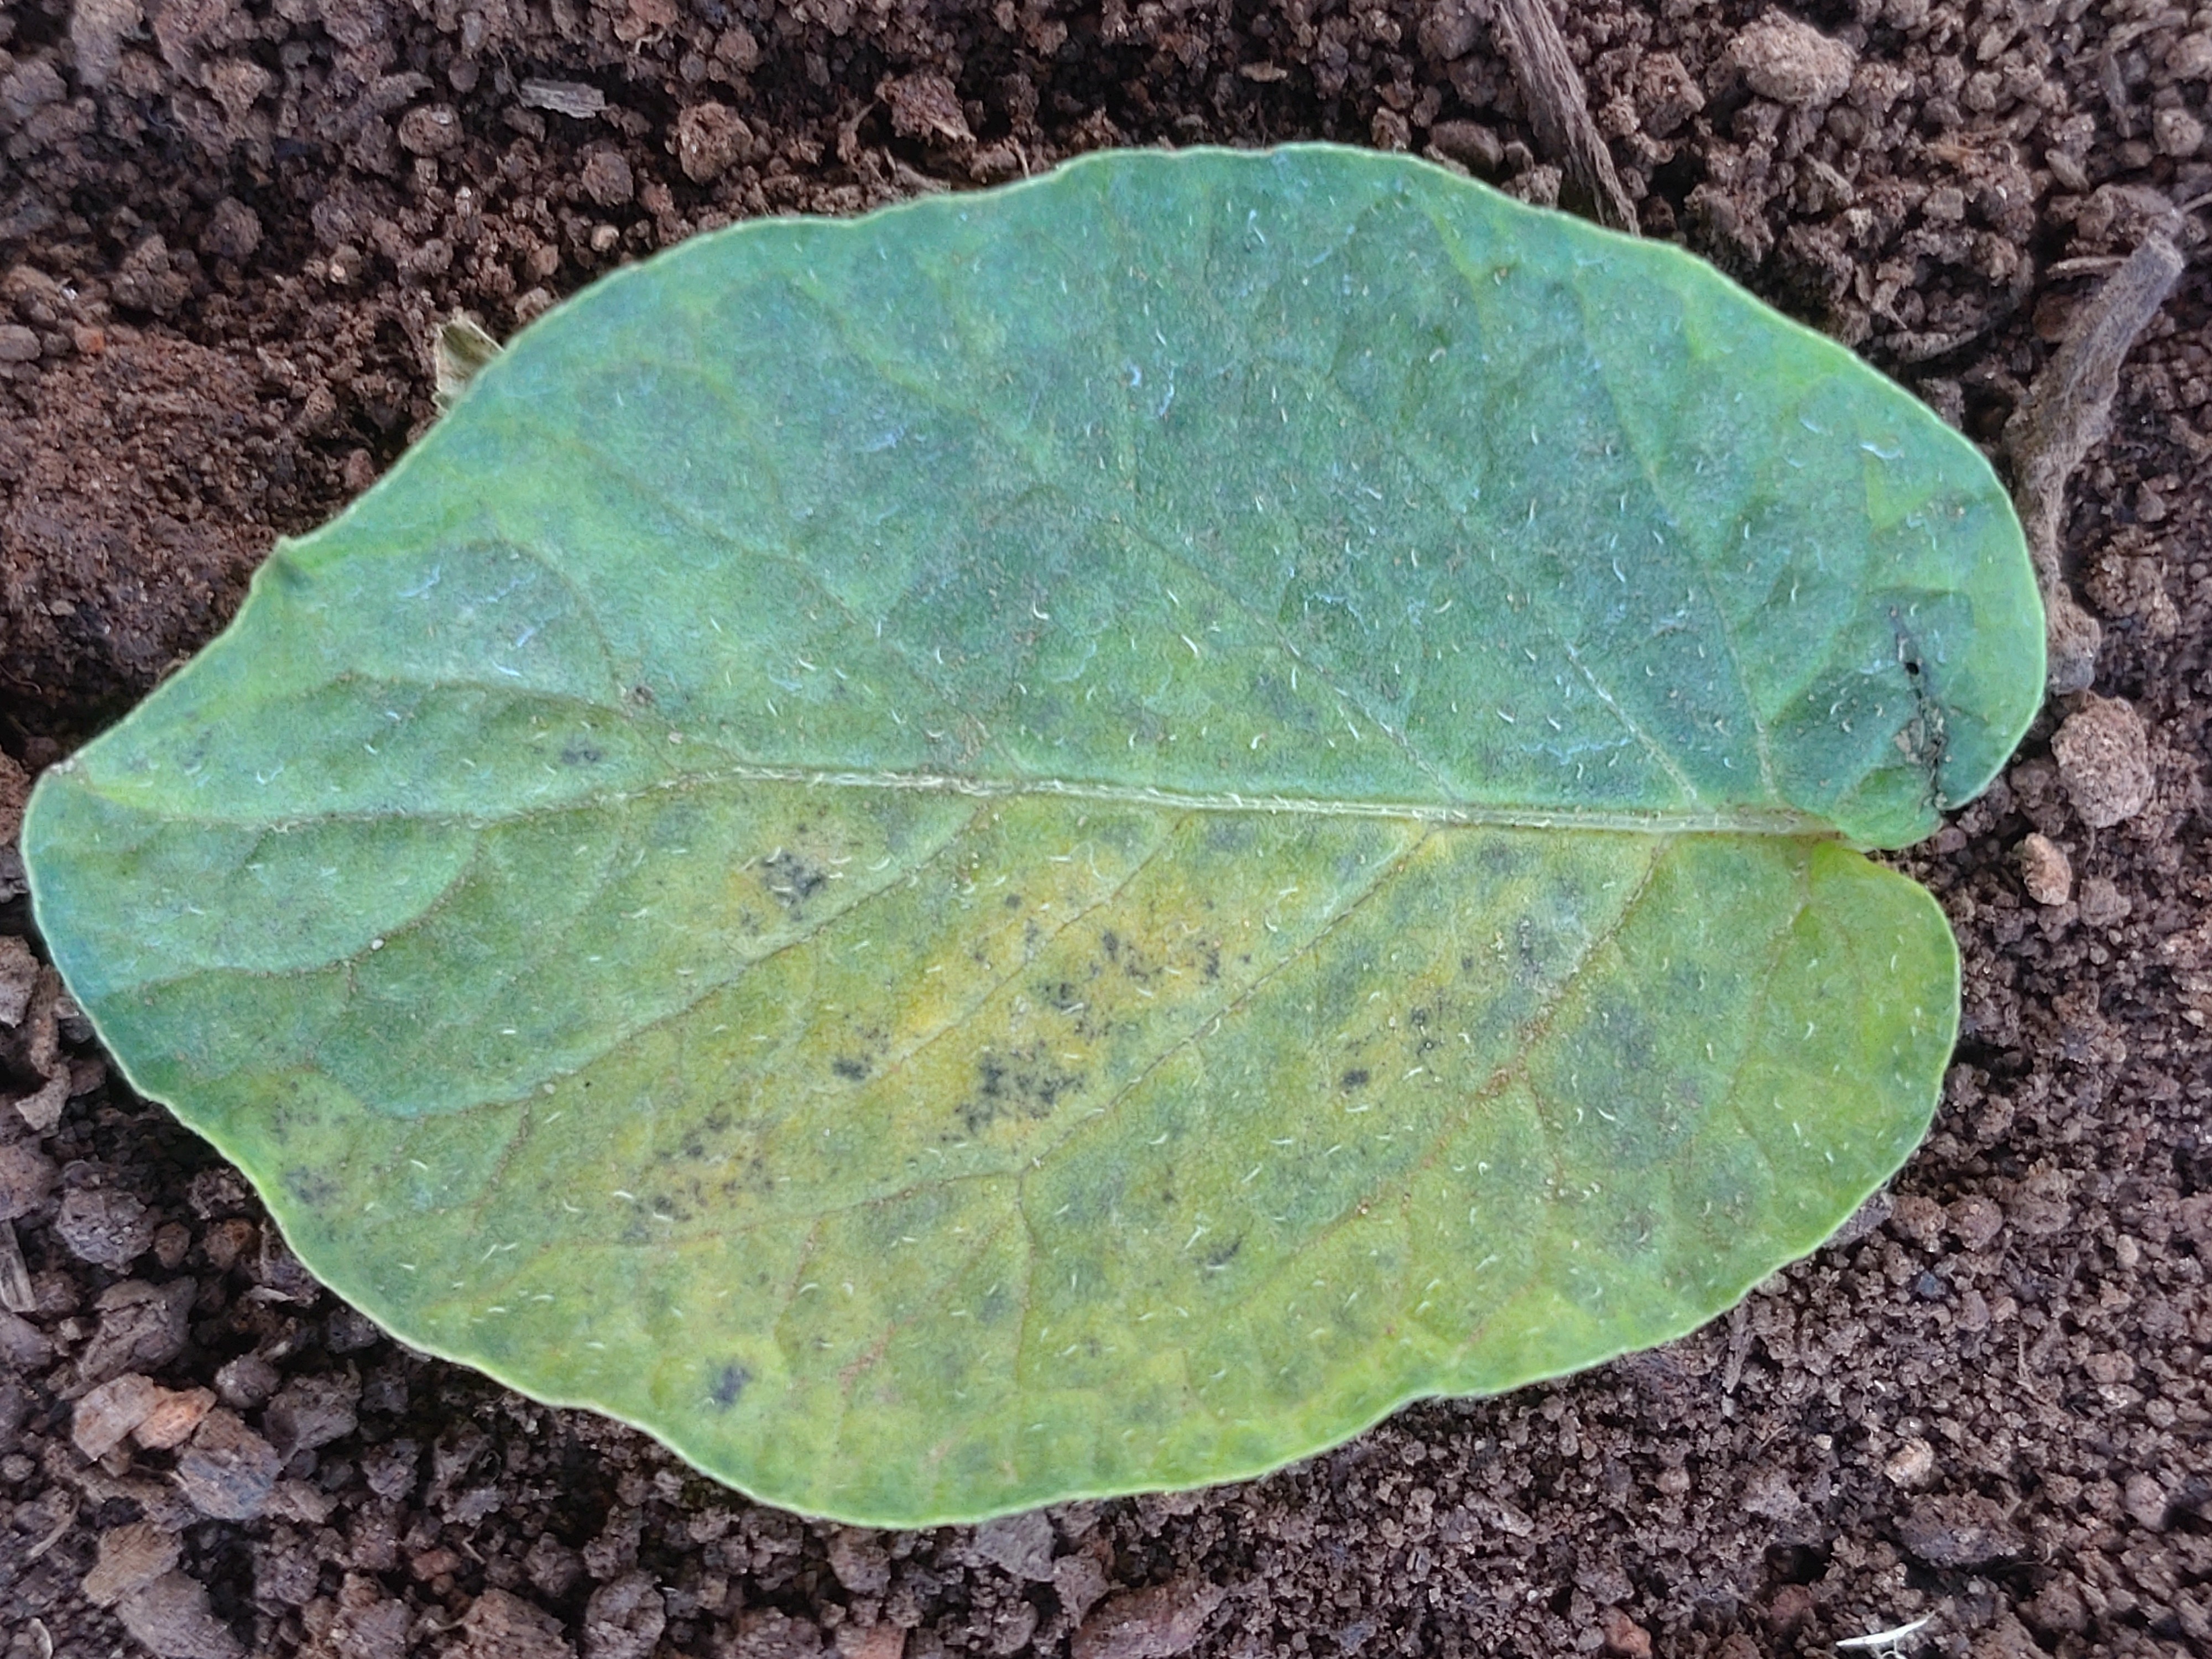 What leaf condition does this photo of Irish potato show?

late blight
